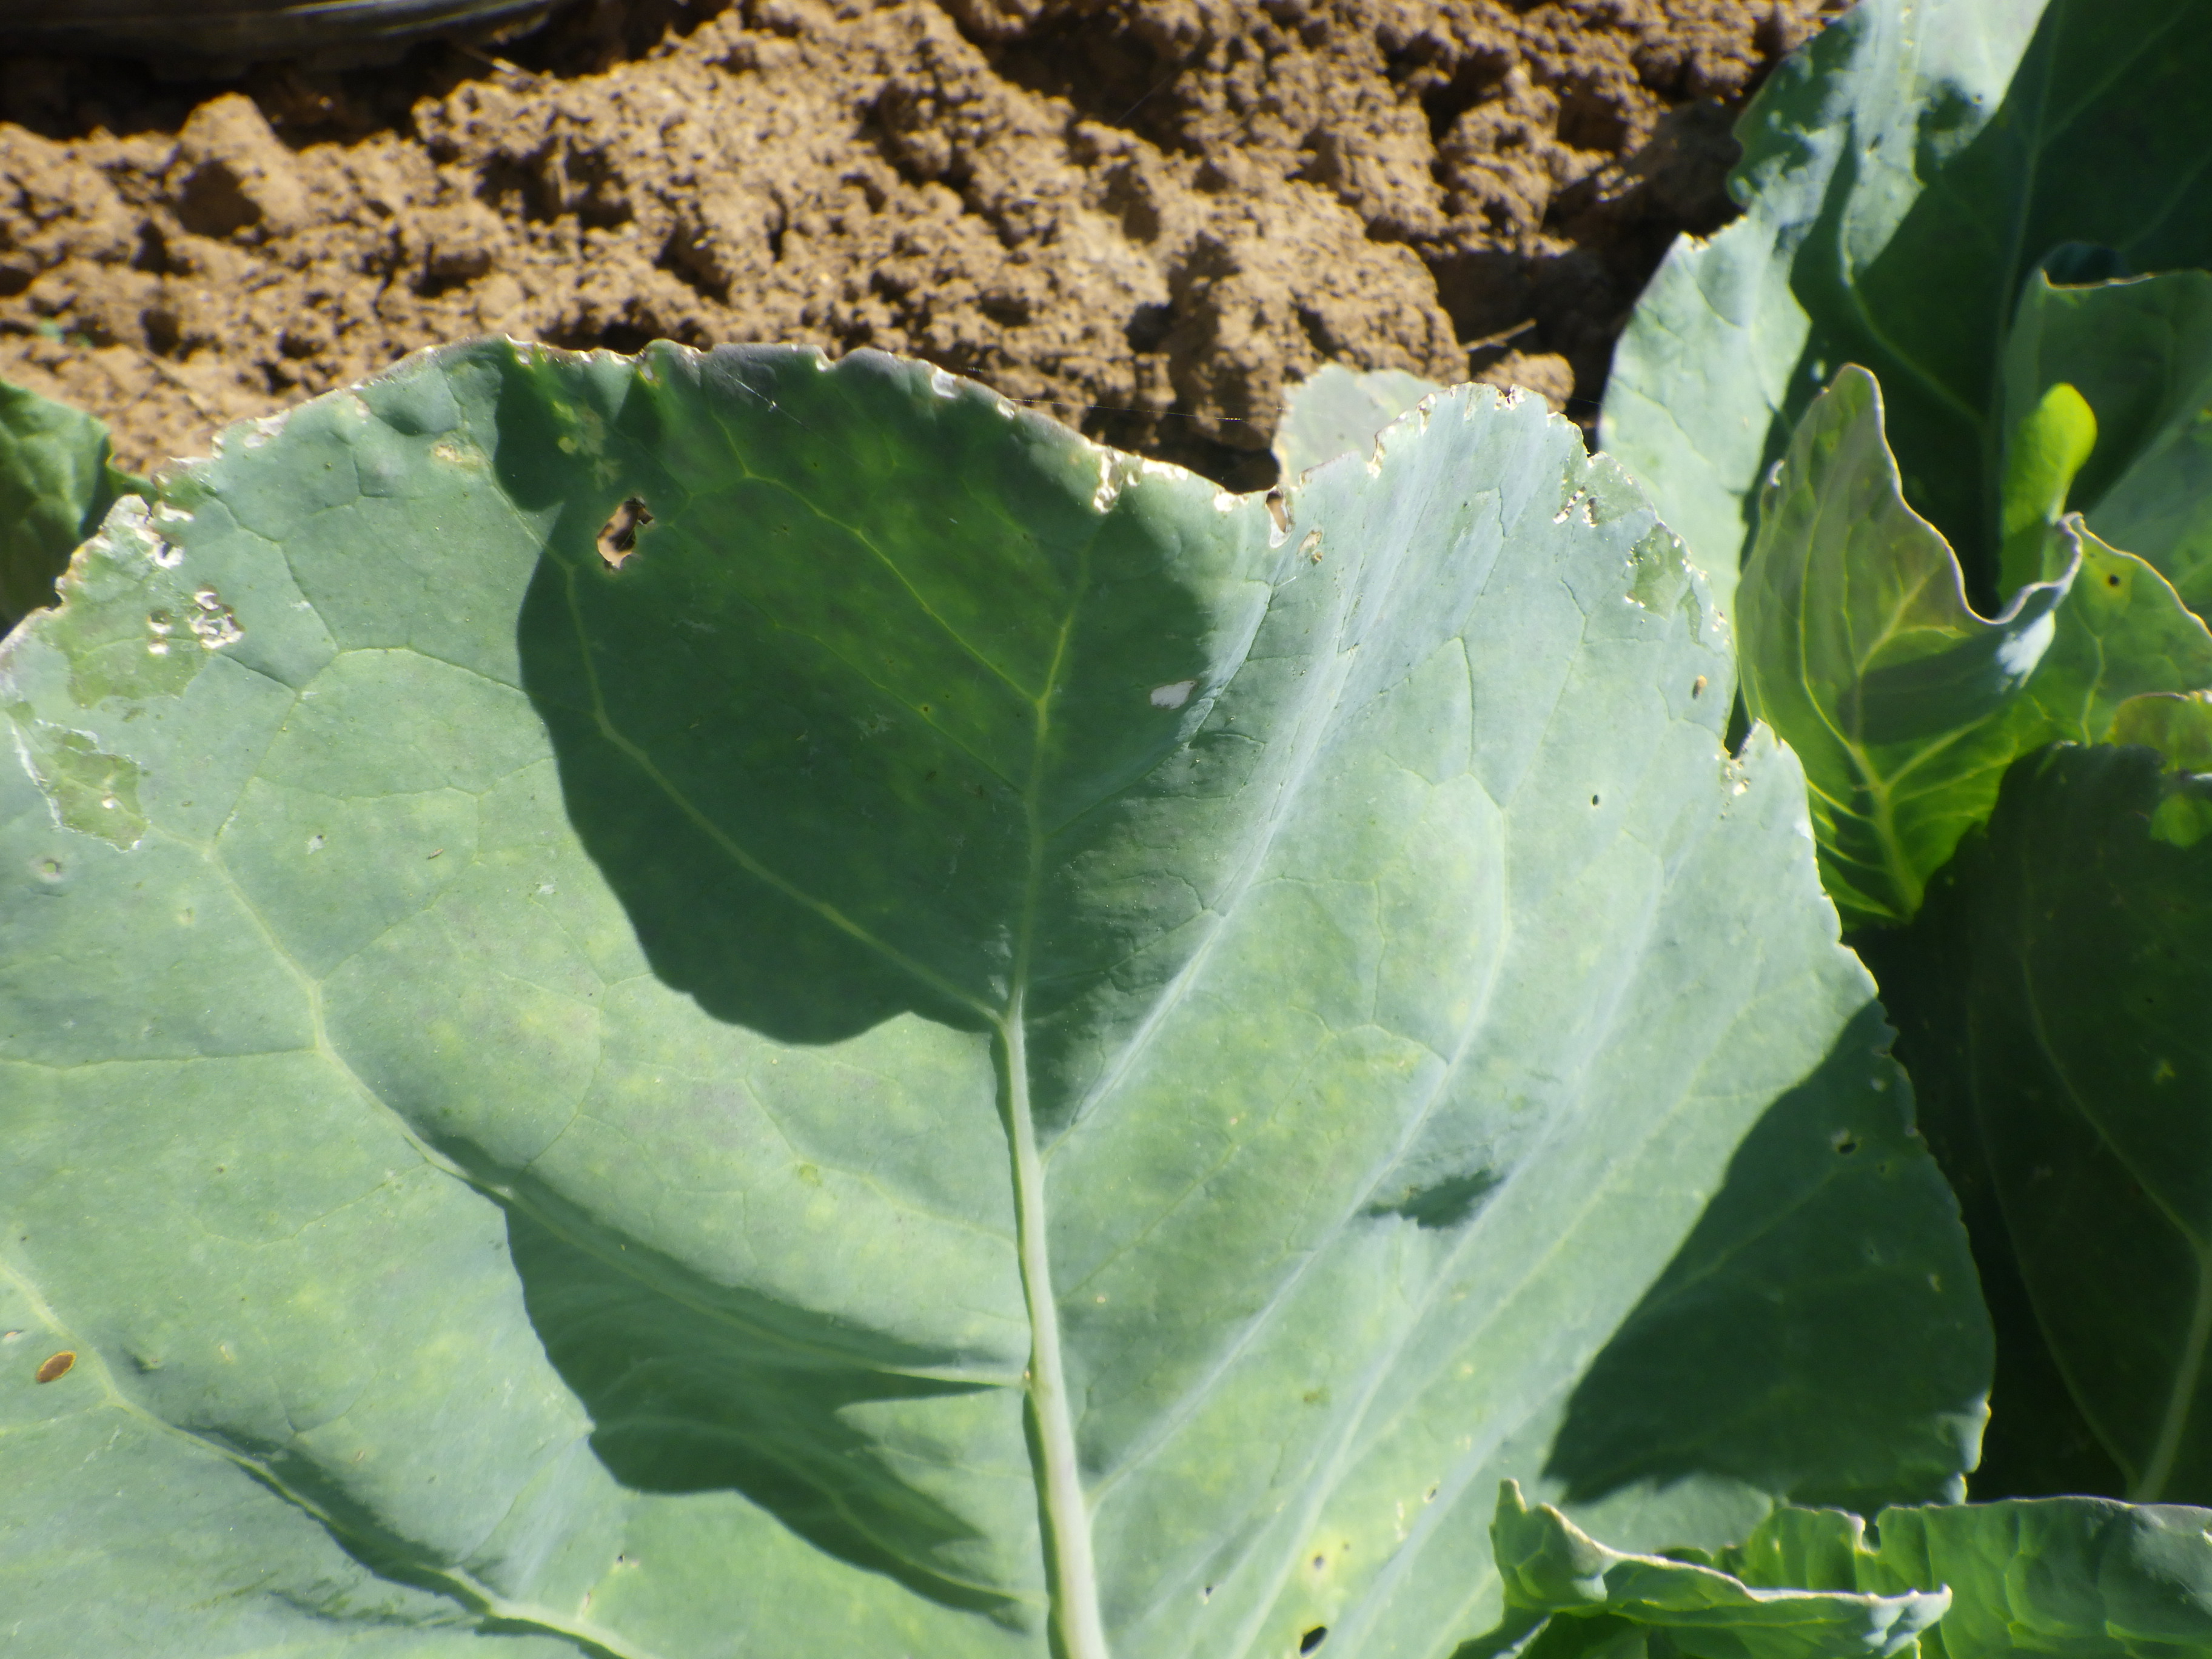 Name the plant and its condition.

cabbage, altica, phytophagous
